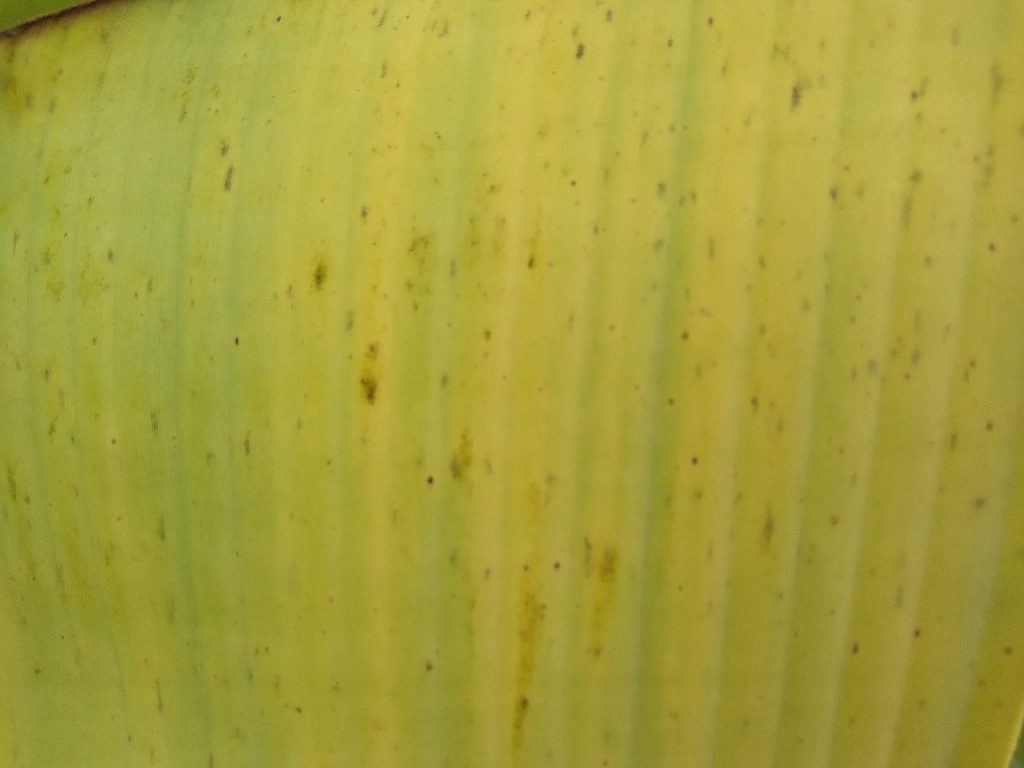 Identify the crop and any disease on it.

banana, fusarium wilt race 1
